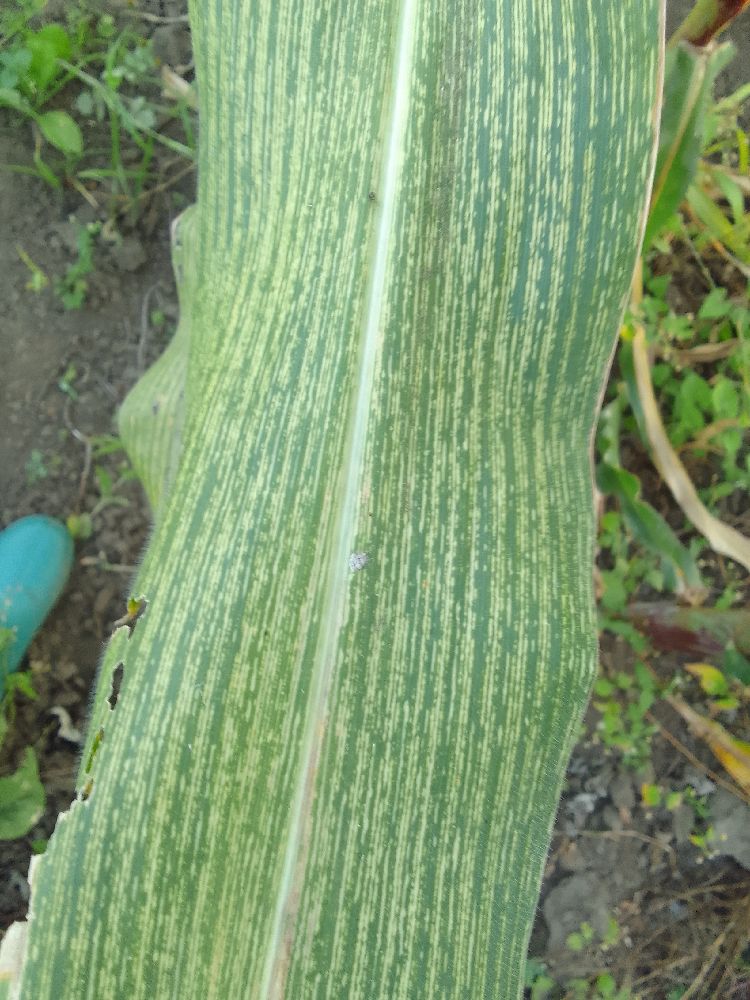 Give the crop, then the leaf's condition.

maize, maize streak virus
